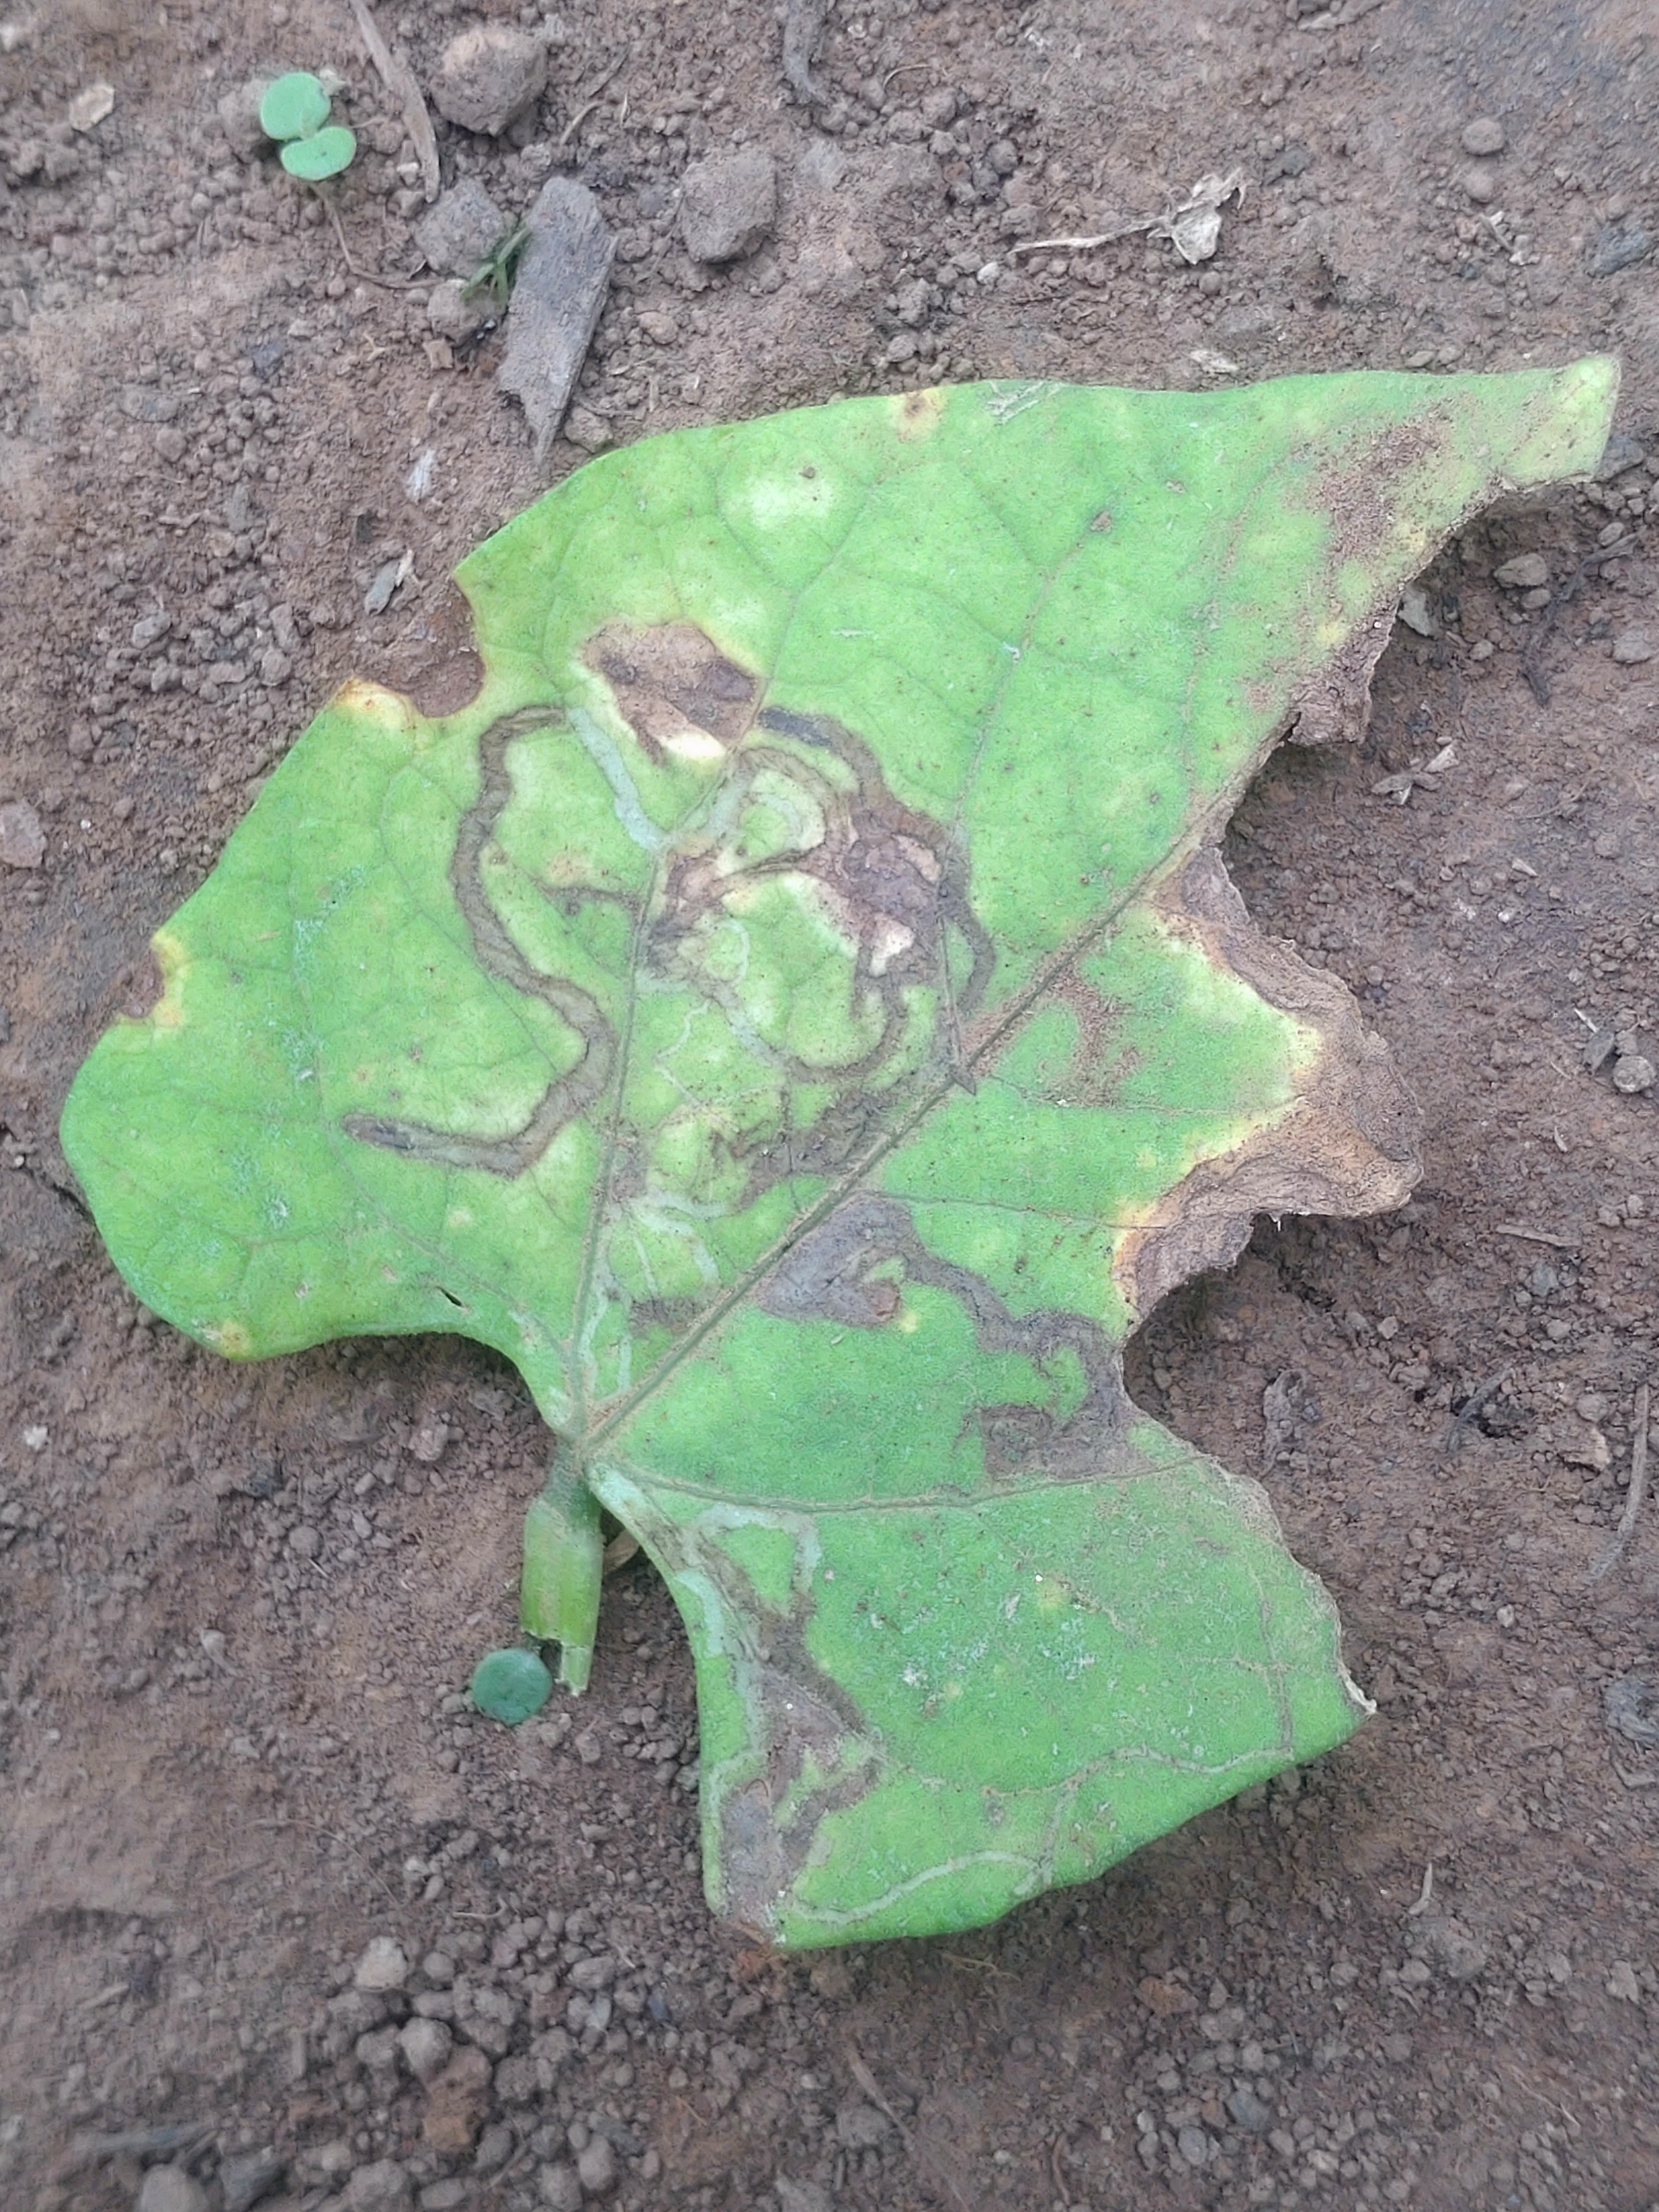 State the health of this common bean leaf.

anthracnose
